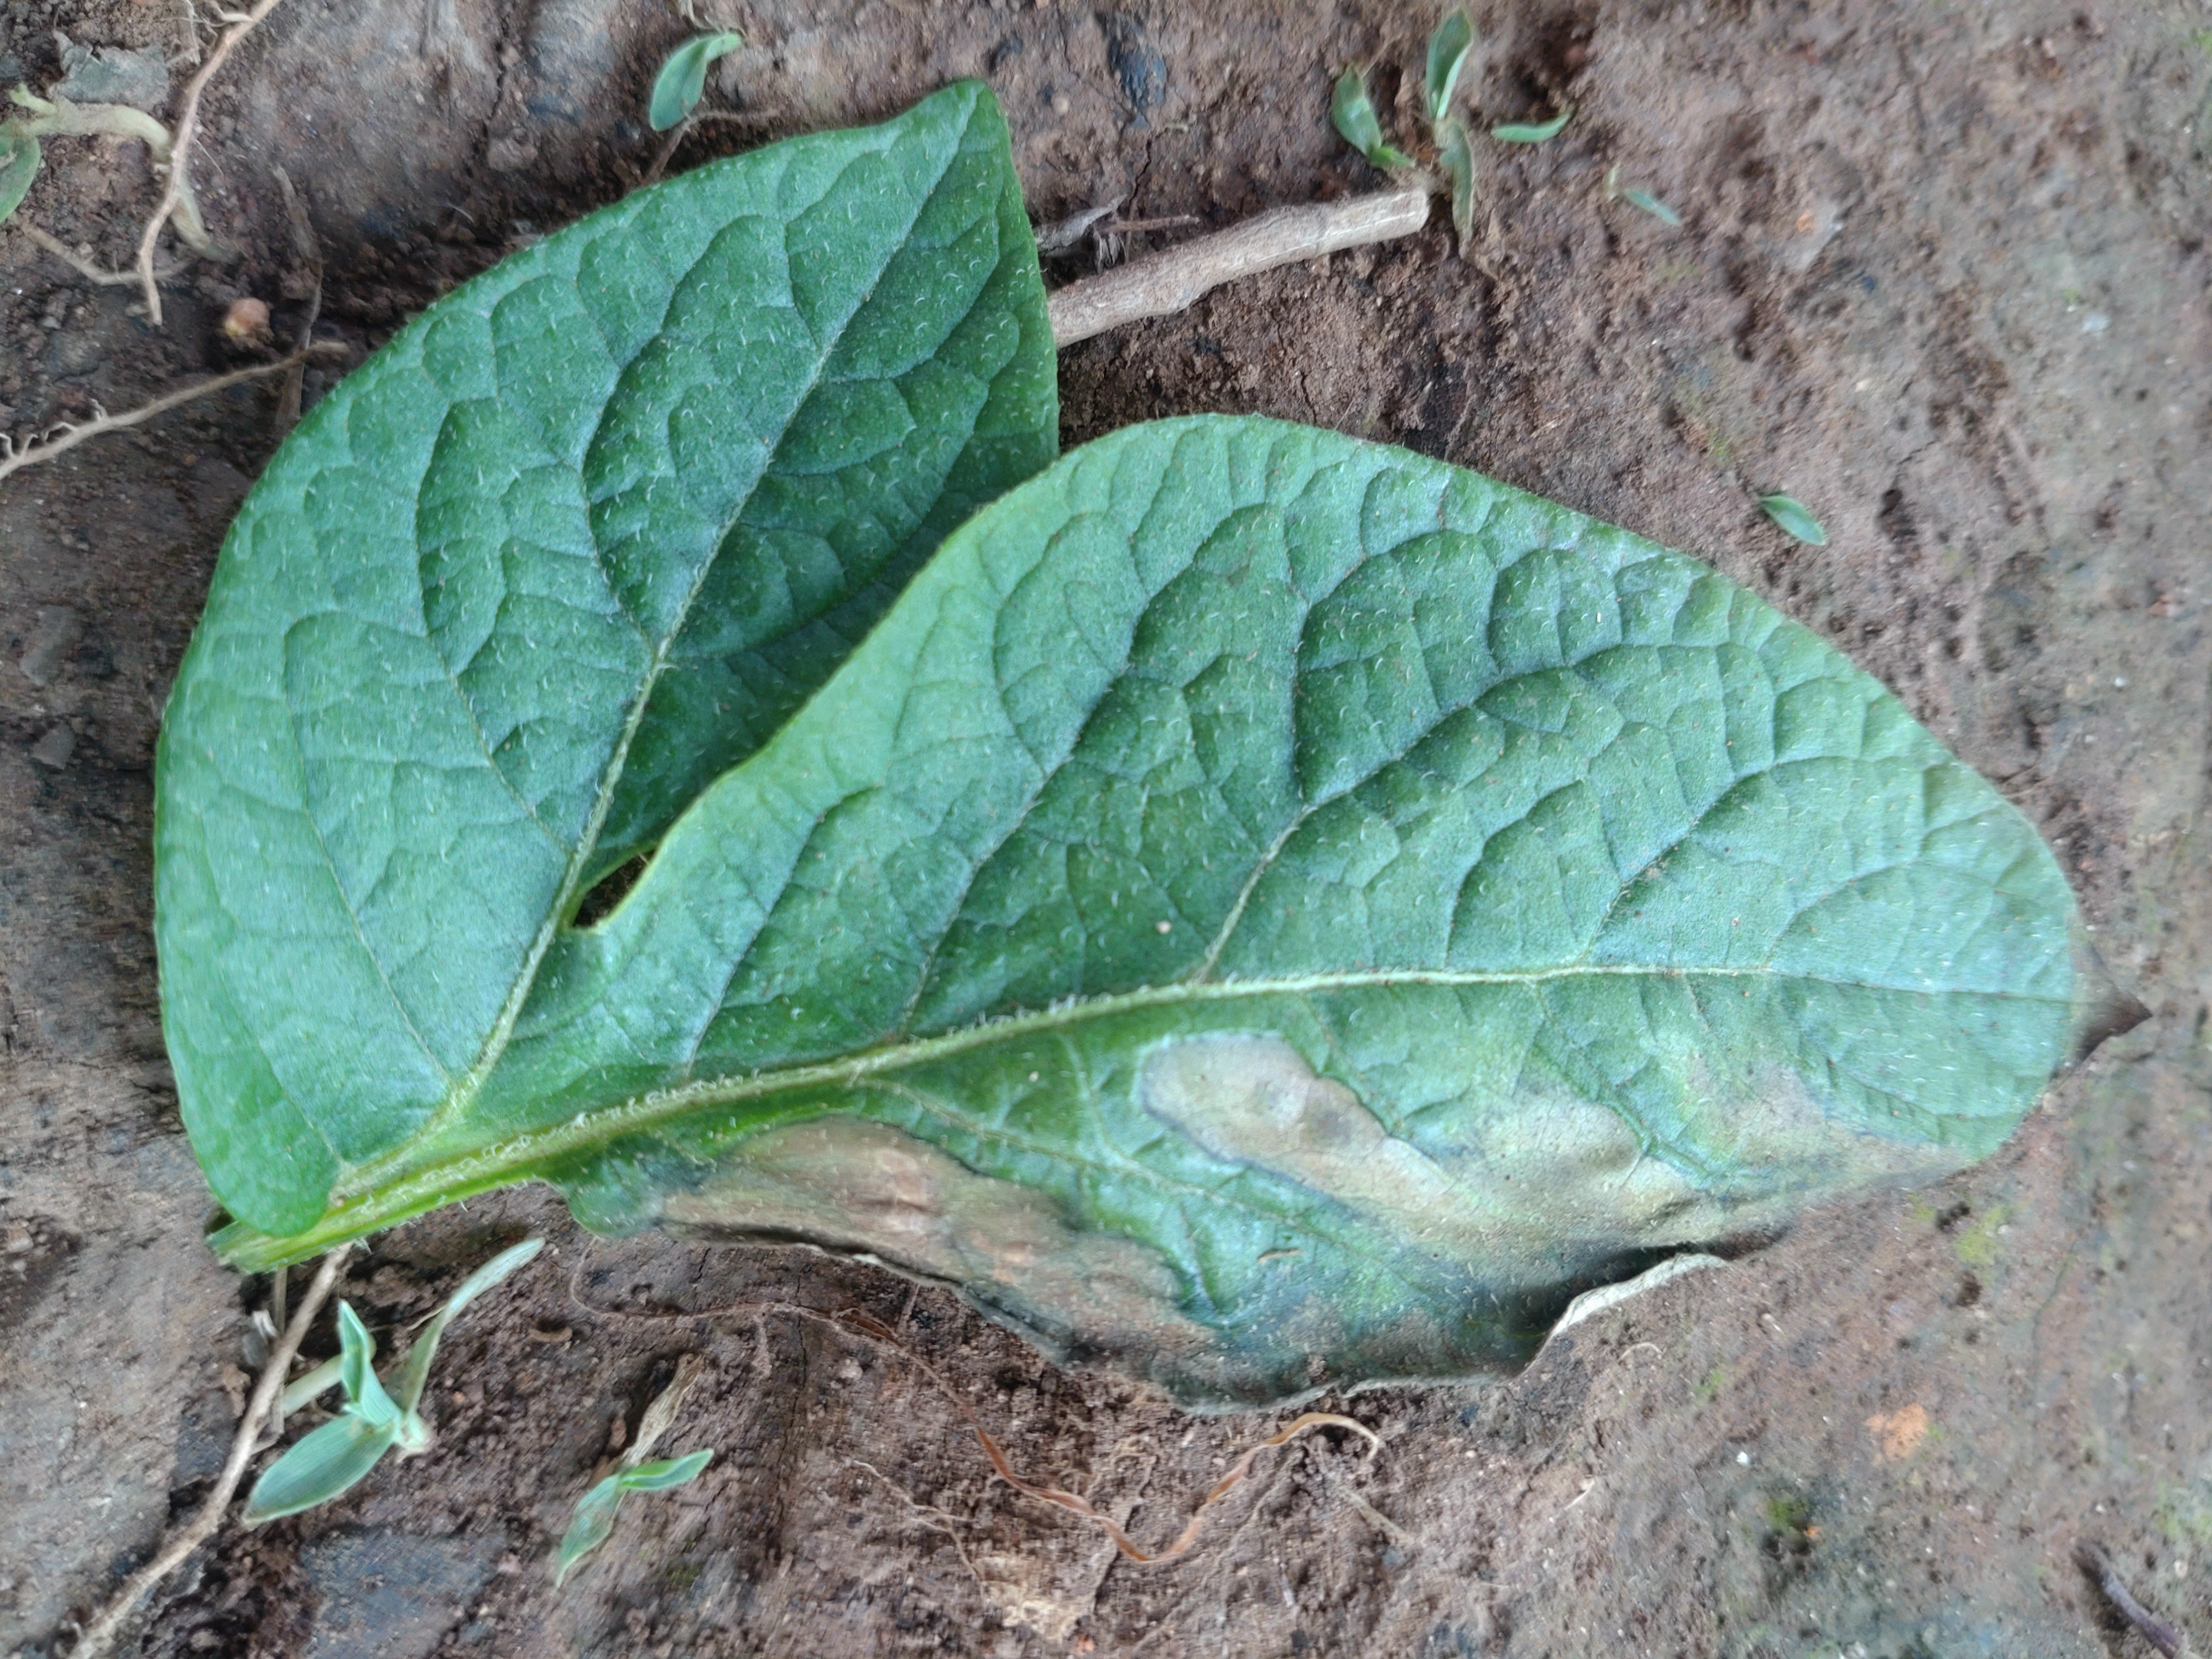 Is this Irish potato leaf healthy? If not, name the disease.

early blight
